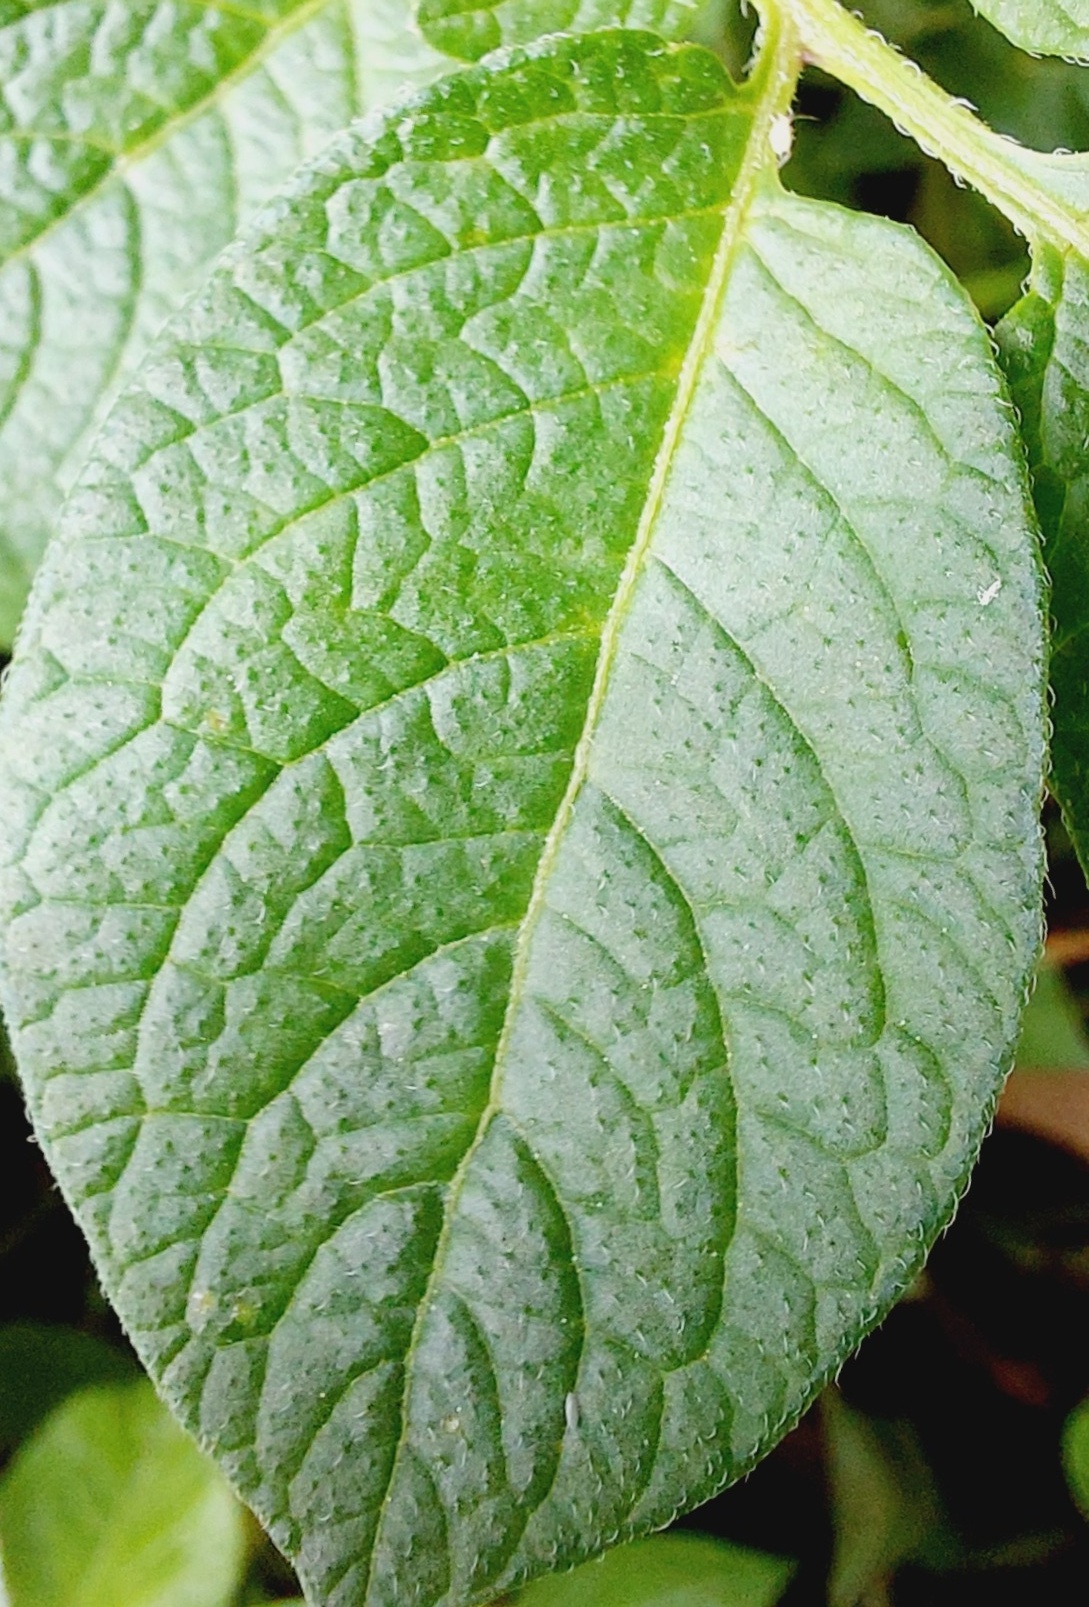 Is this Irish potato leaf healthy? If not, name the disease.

healthy
